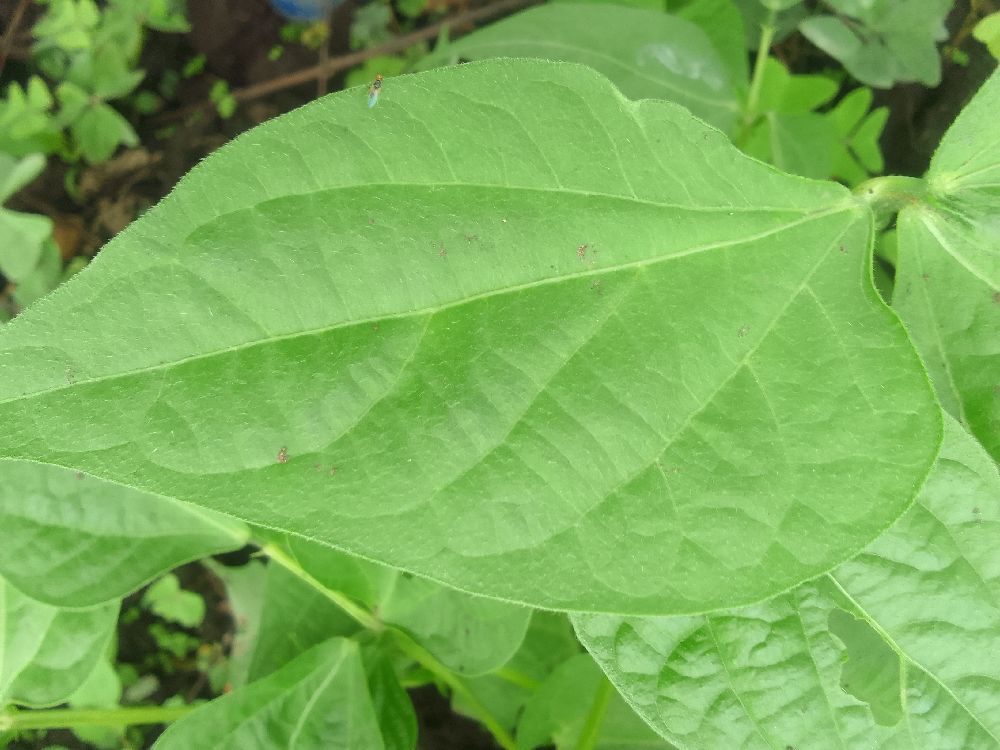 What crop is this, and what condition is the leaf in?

common bean, healthy
